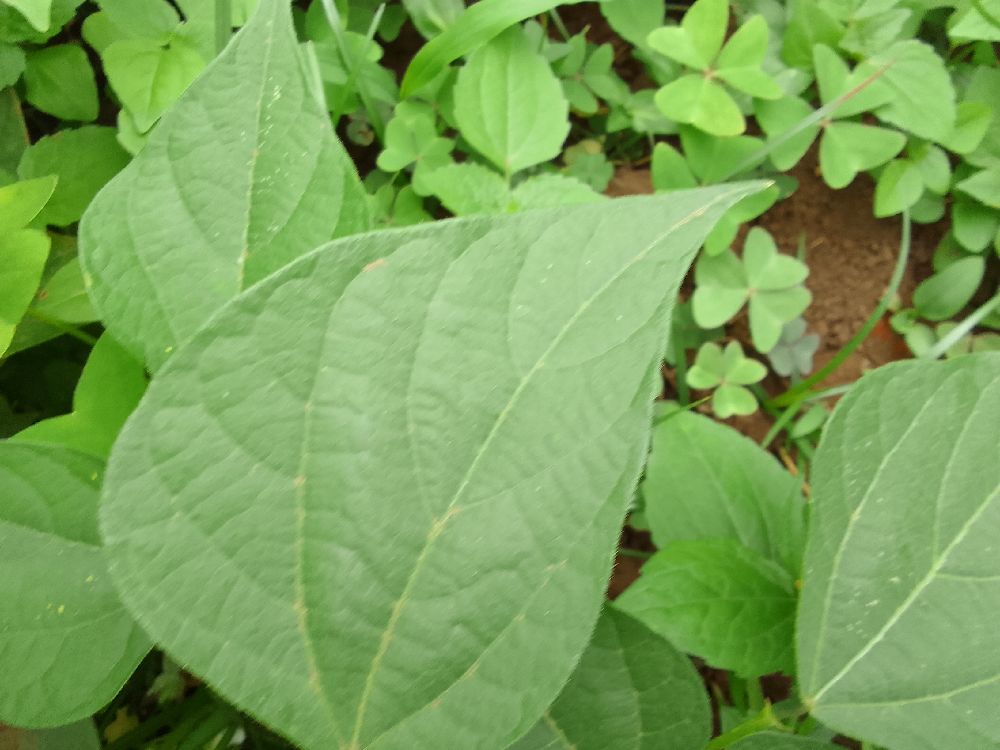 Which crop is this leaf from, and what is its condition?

common bean, healthy
